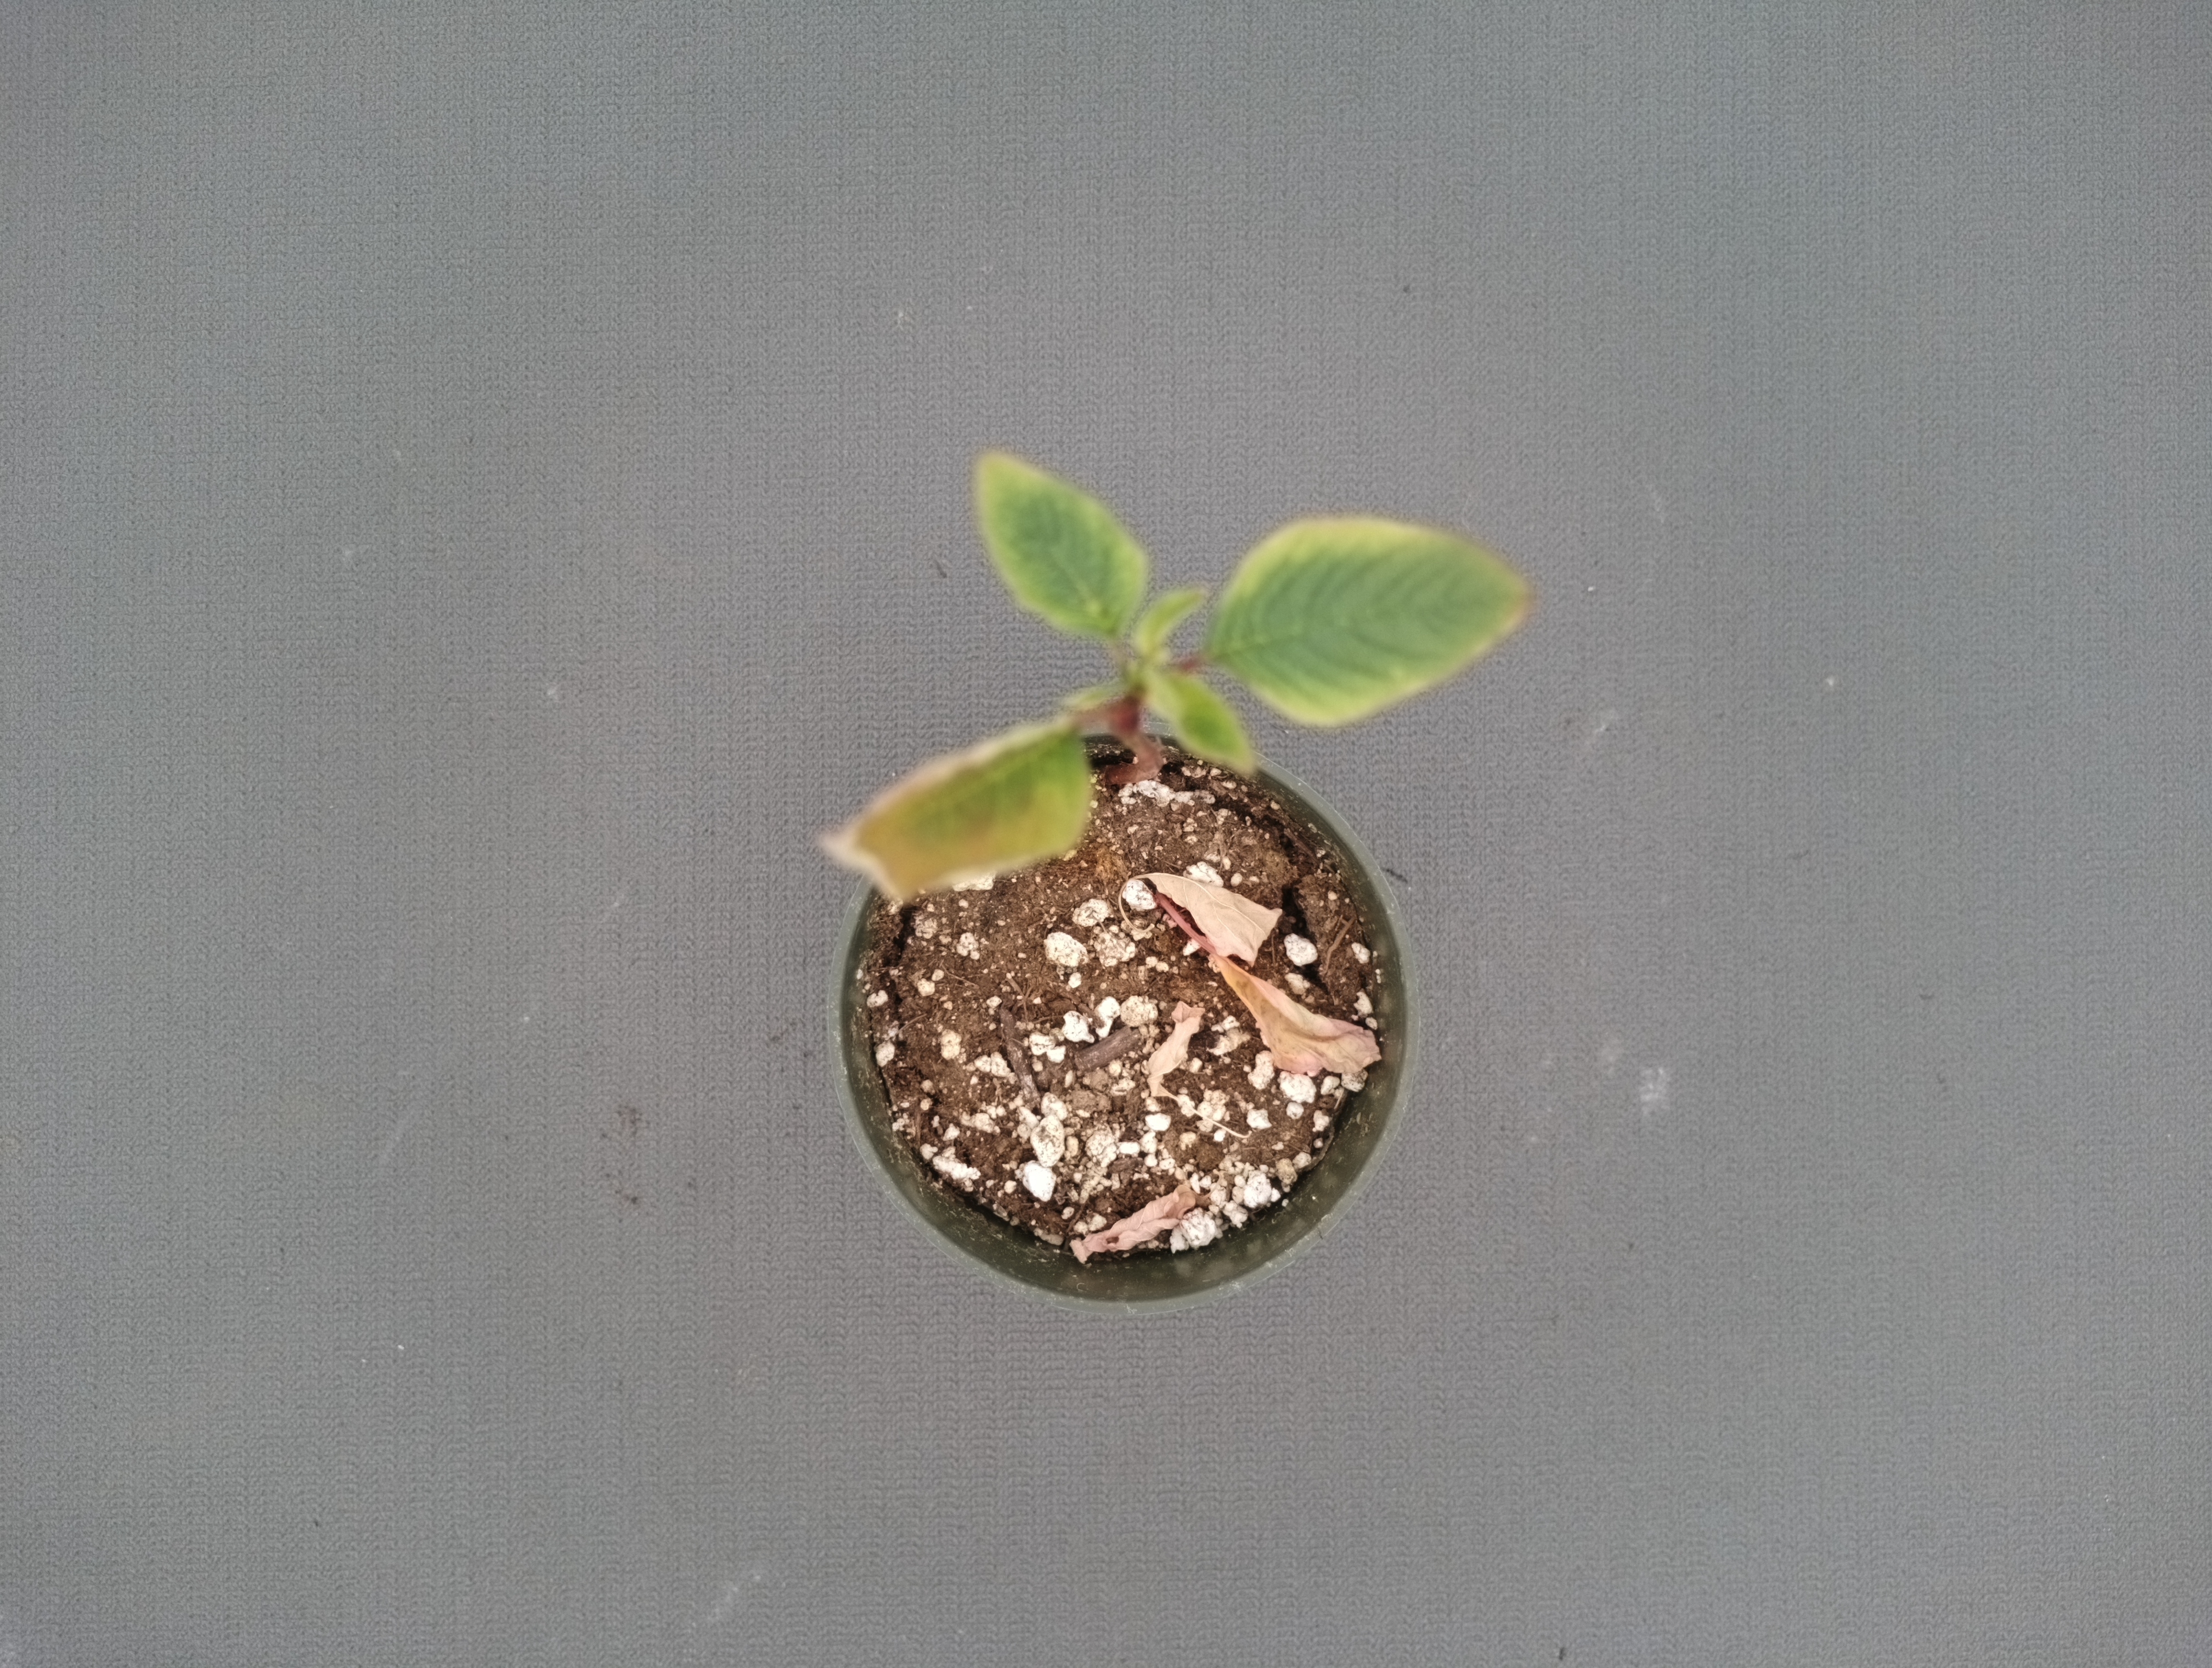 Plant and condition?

waterhemp, chlorosis only
